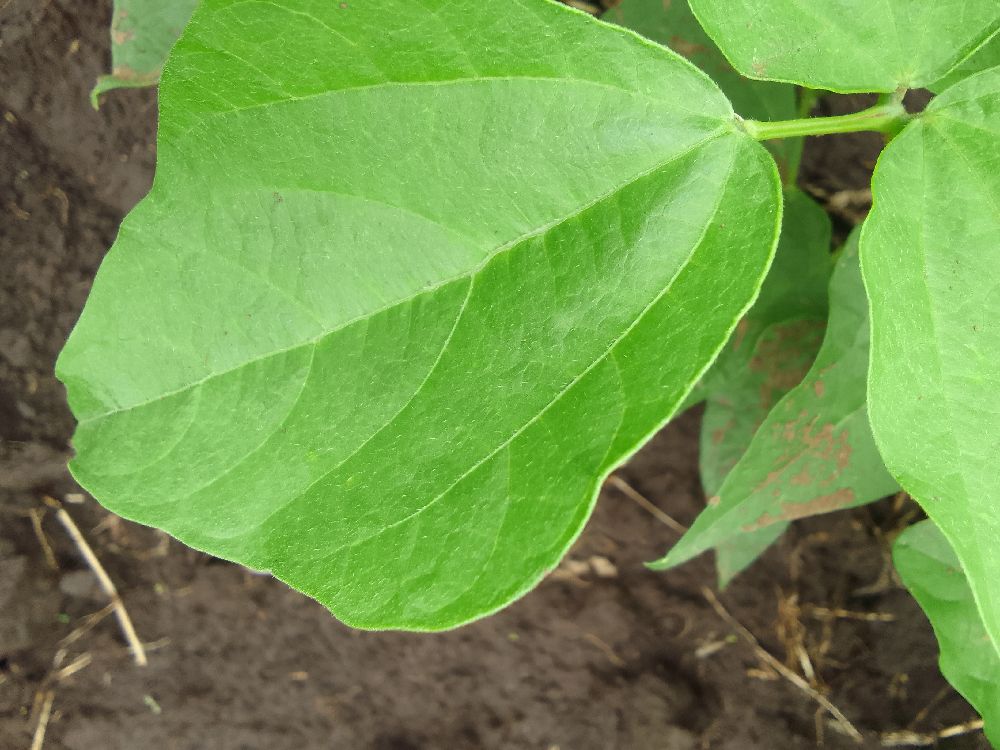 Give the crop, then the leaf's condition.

common bean, healthy
